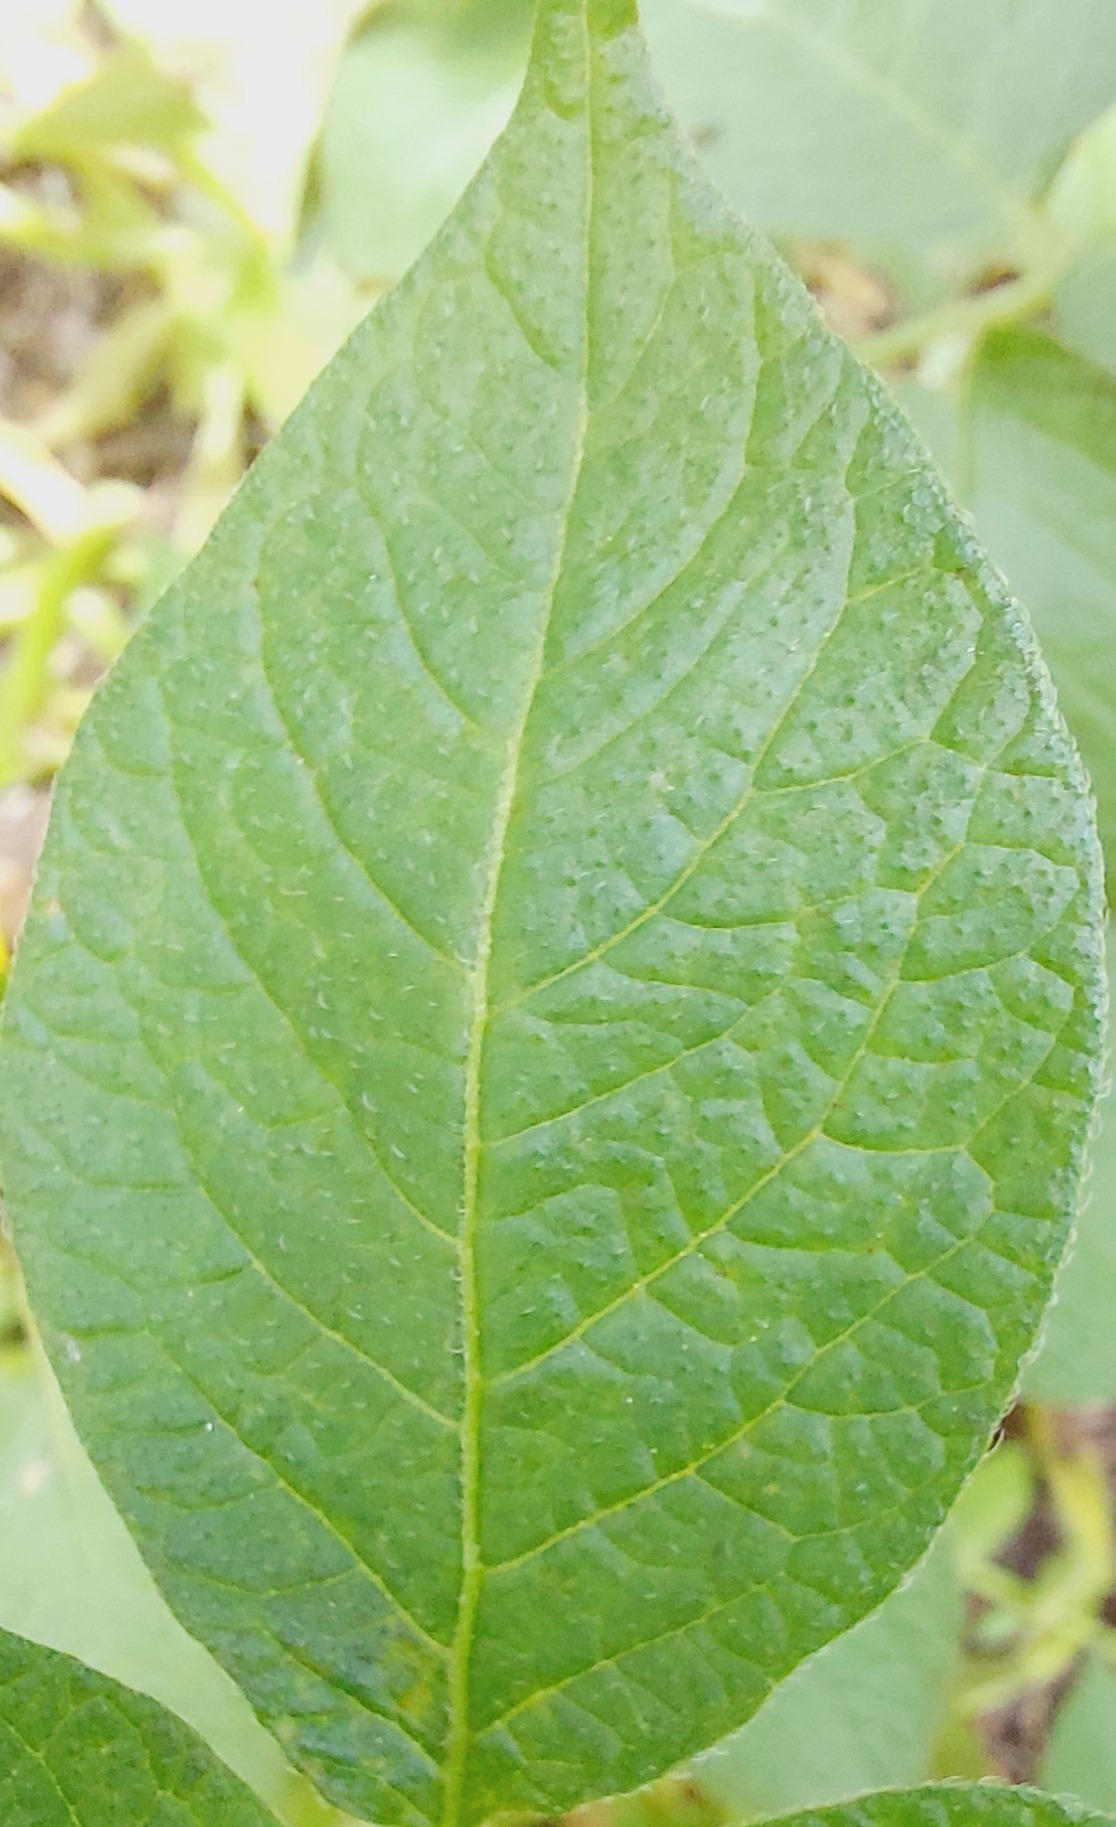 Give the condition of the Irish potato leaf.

healthy
